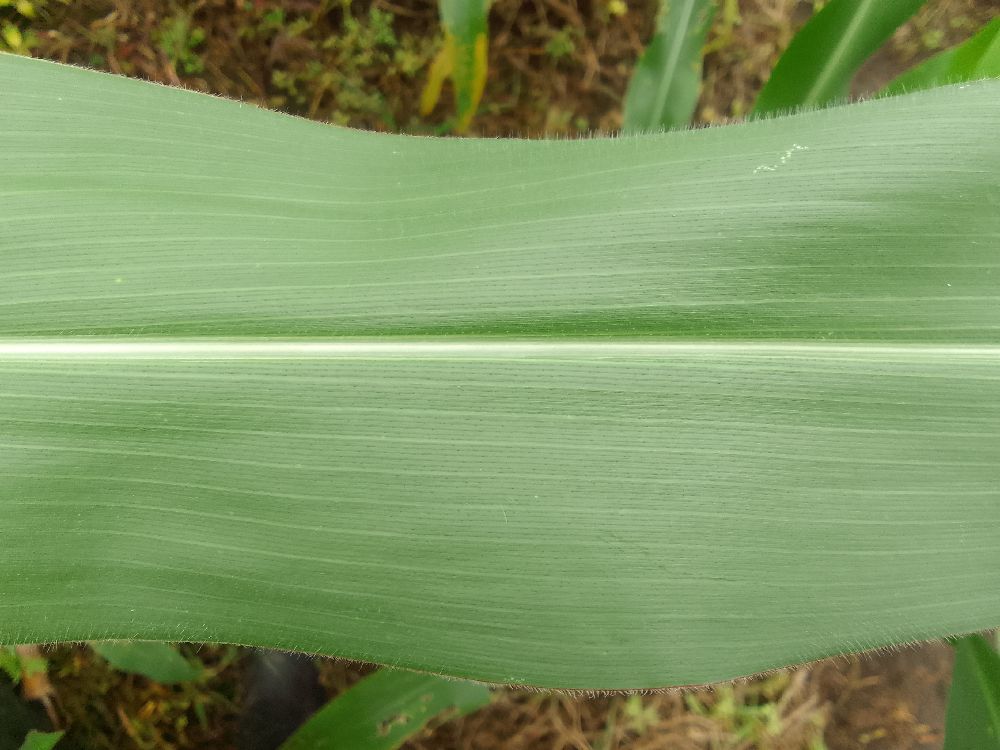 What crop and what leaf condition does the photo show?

maize, healthy
